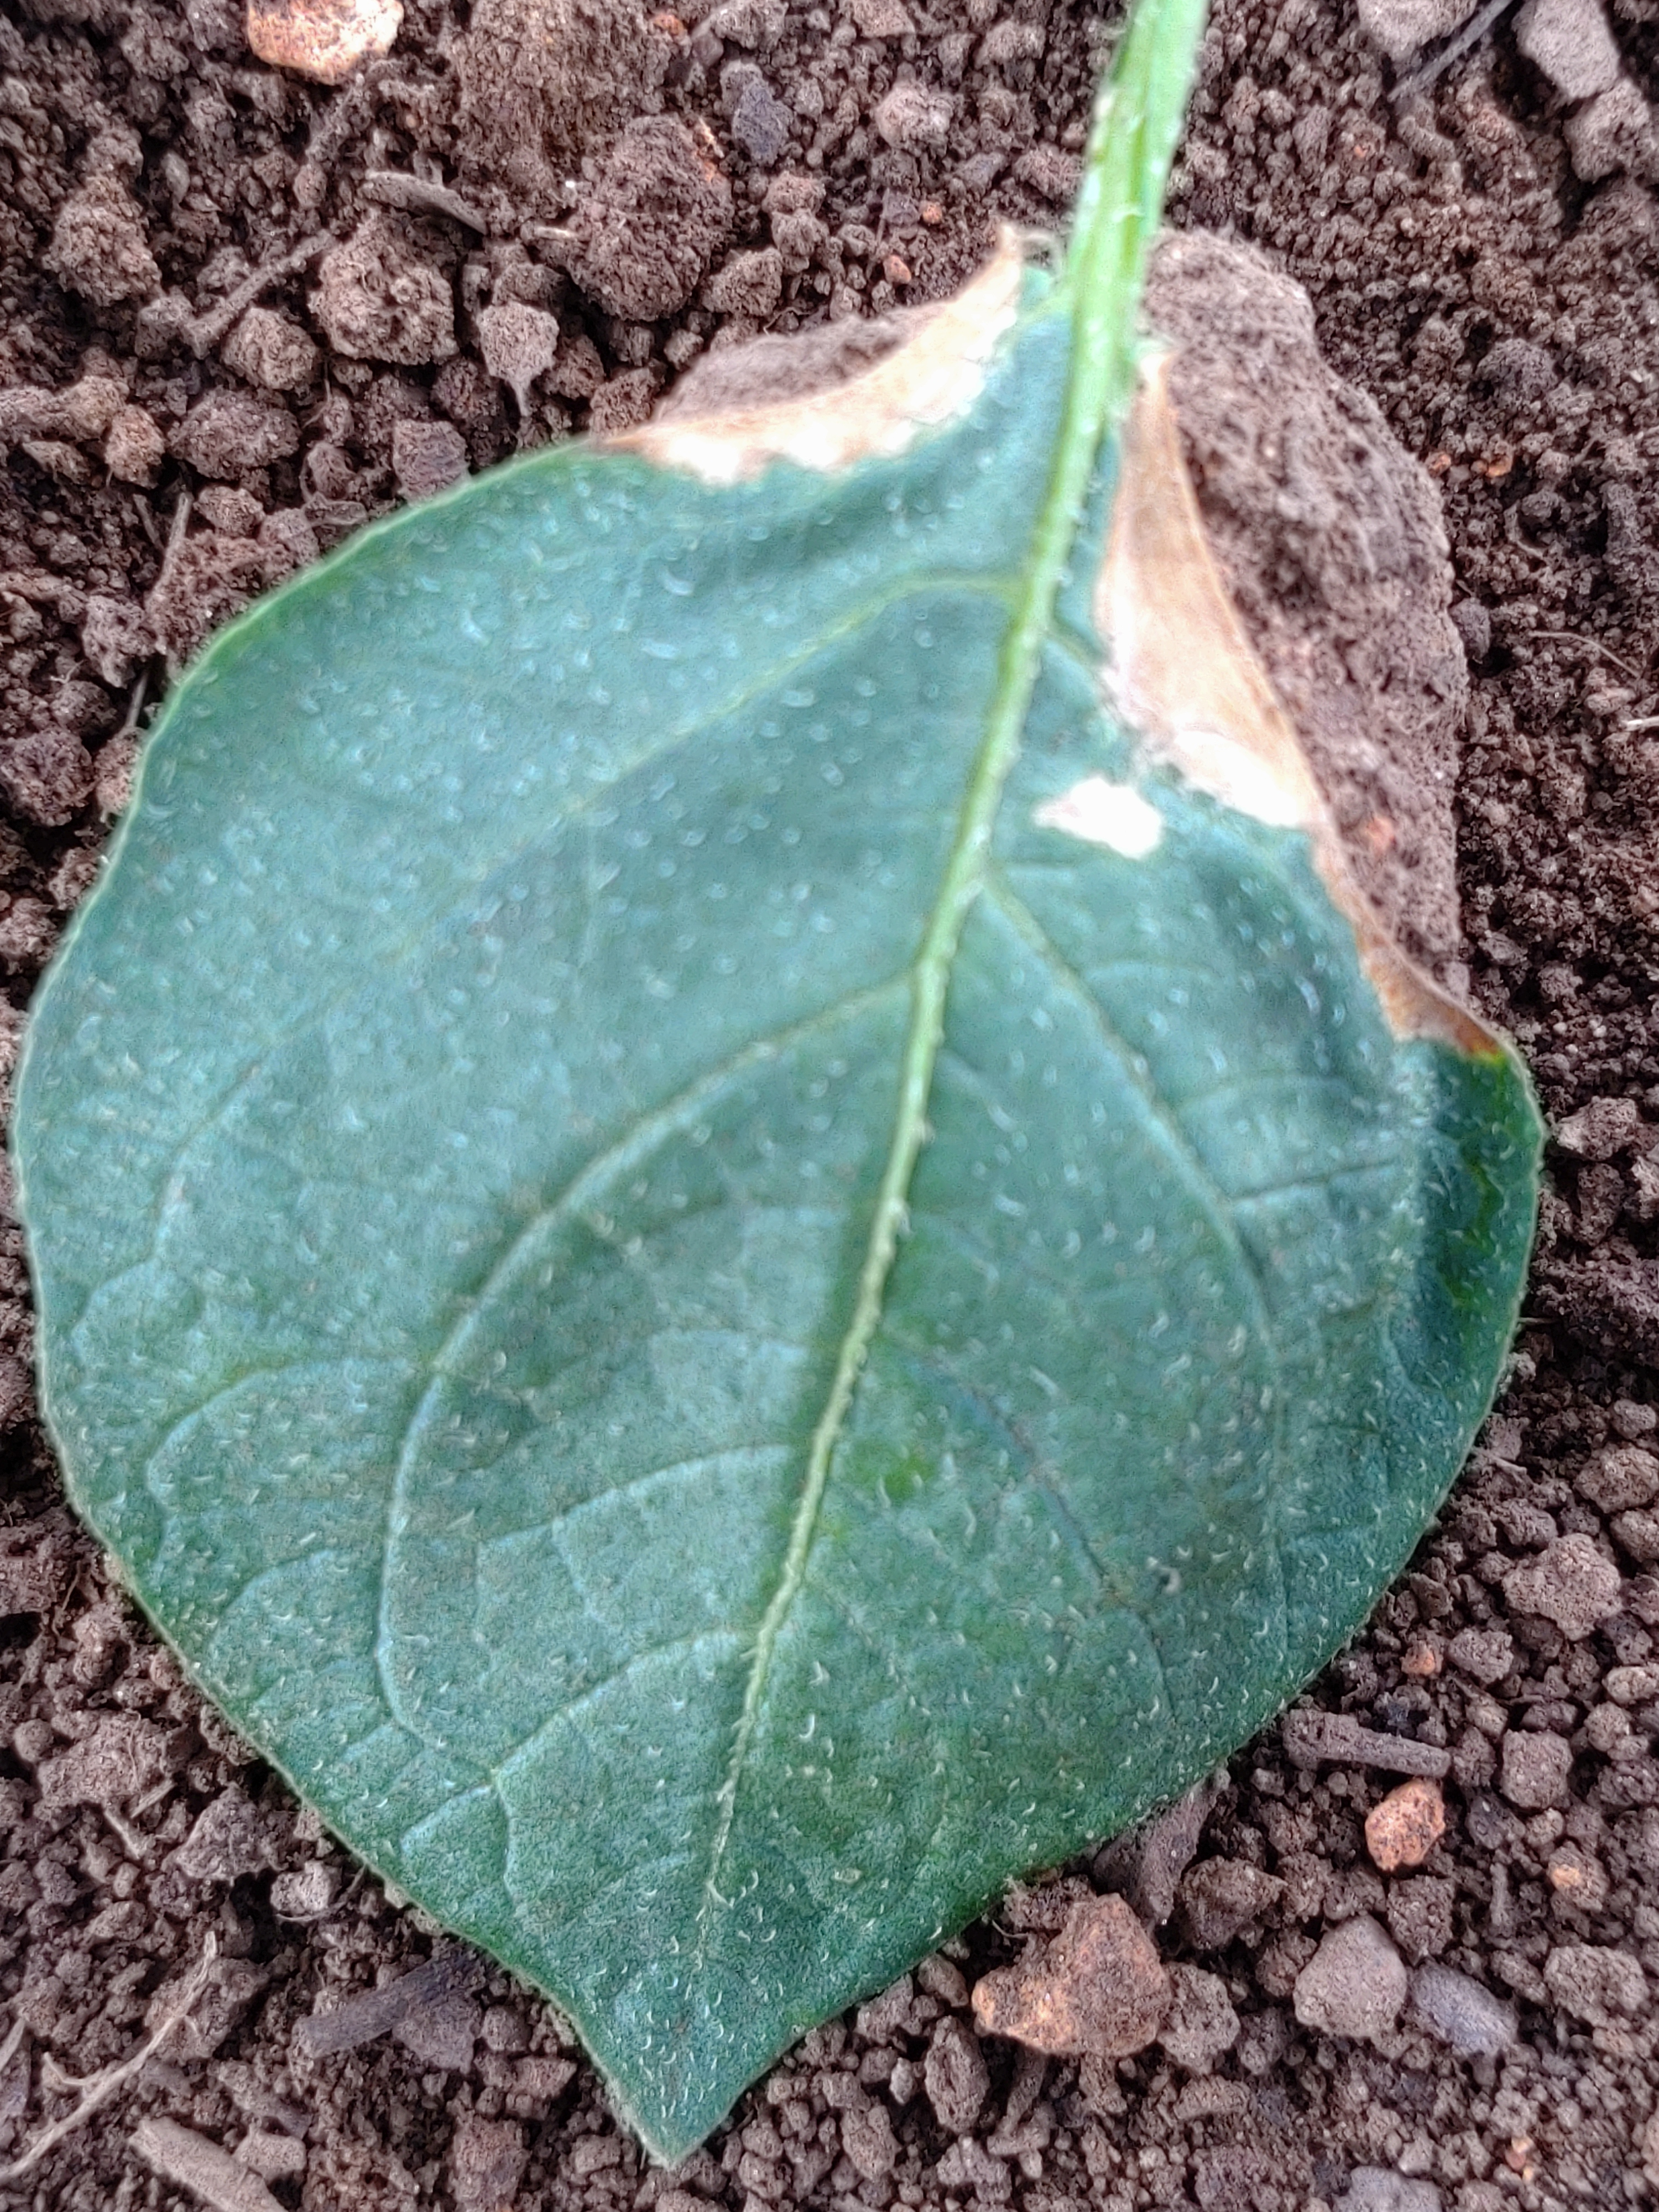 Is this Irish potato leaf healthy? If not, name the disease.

early blight
